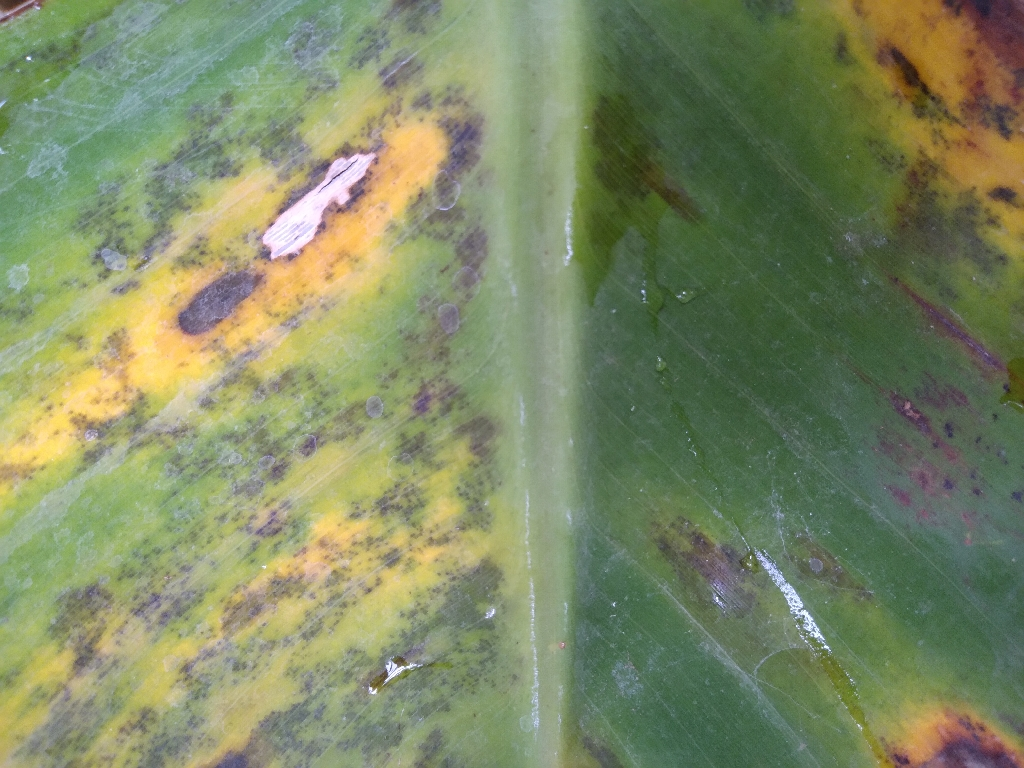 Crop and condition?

banana, black sigatoka
